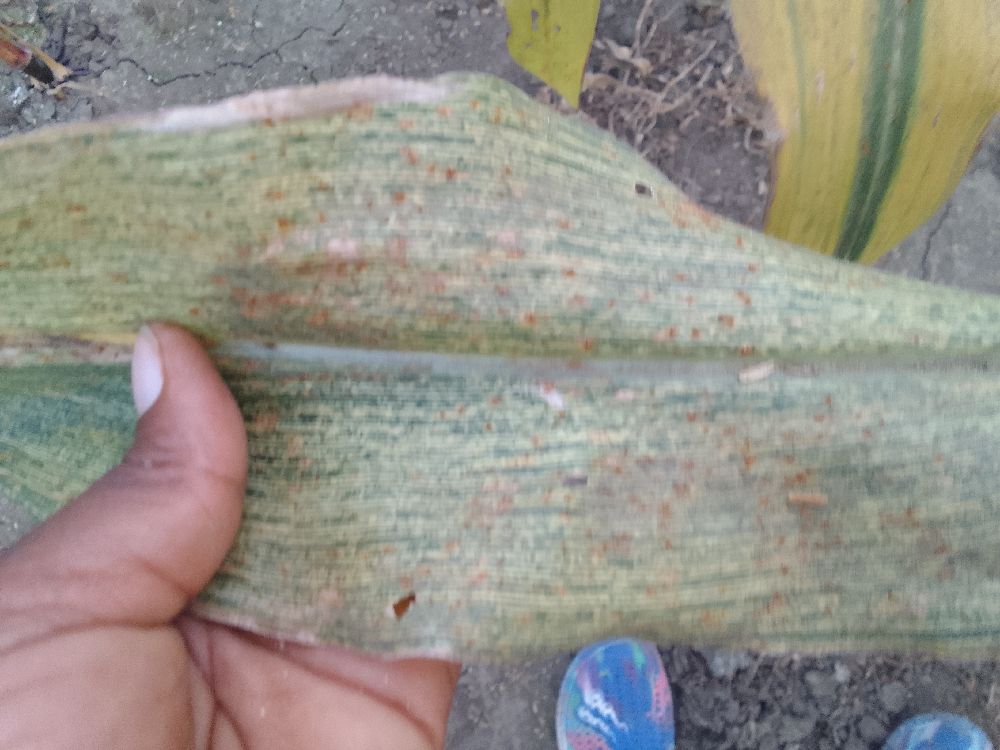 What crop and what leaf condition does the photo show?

maize, maize streak virus
